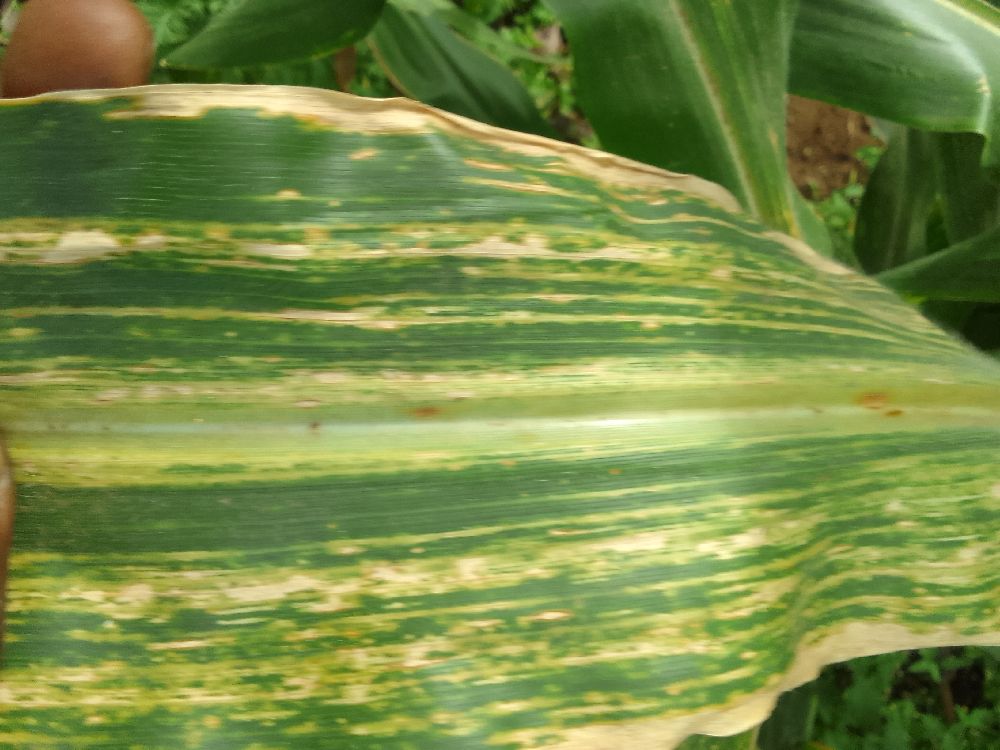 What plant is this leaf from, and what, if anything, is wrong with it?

maize, maize lethal necrosis
